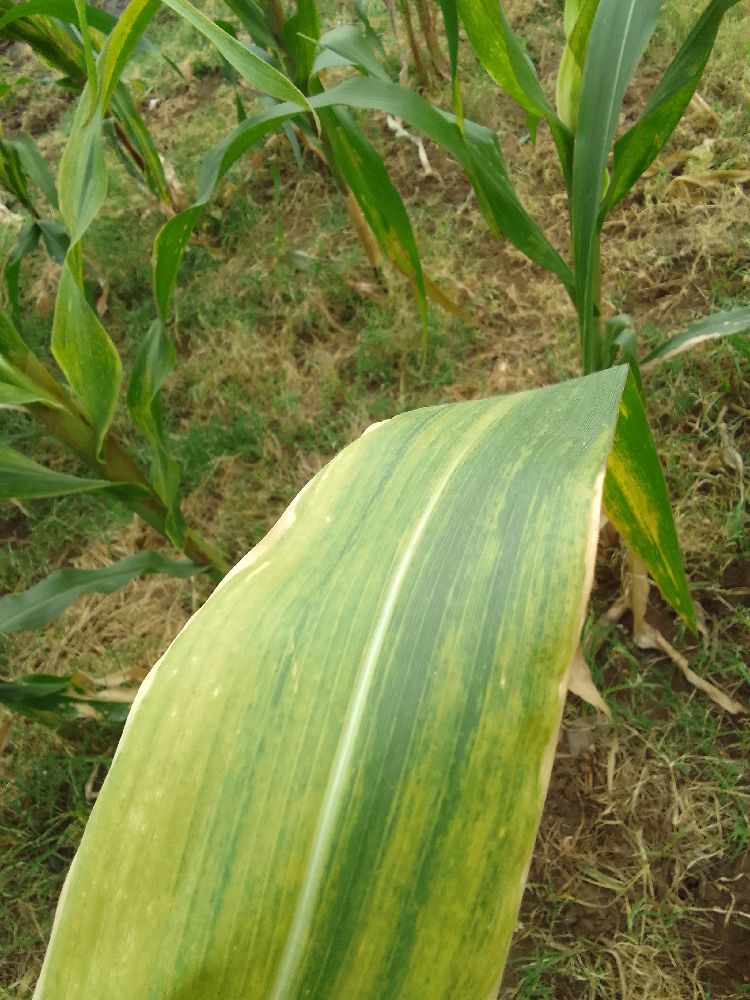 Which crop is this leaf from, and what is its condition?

maize, maize lethal necrosis
